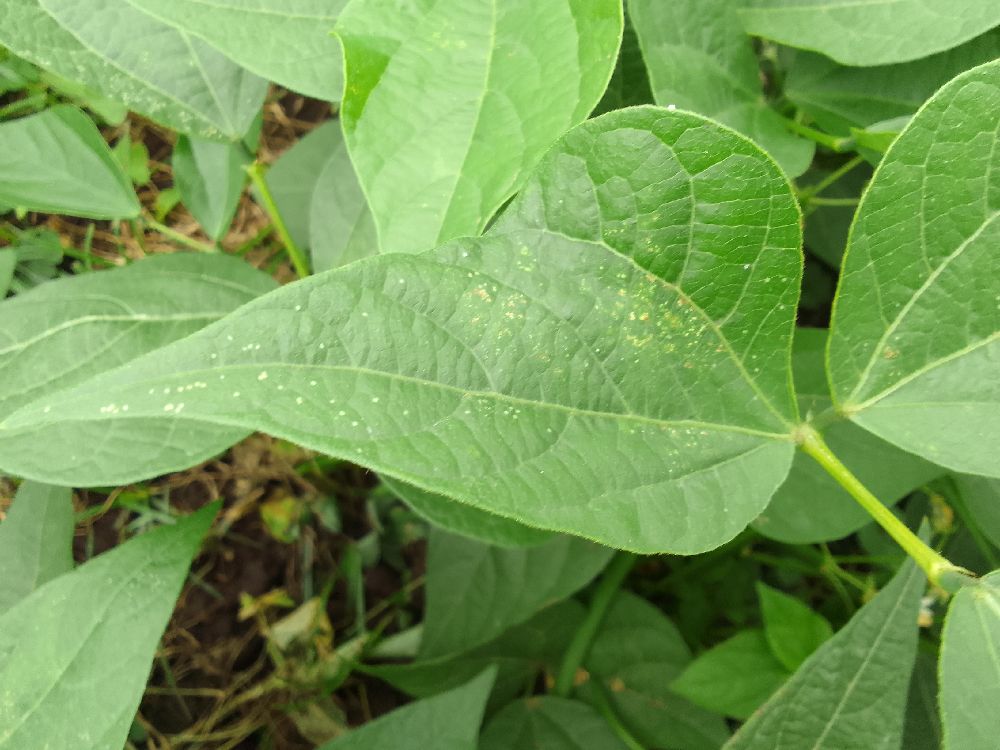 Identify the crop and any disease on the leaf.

common bean, healthy
